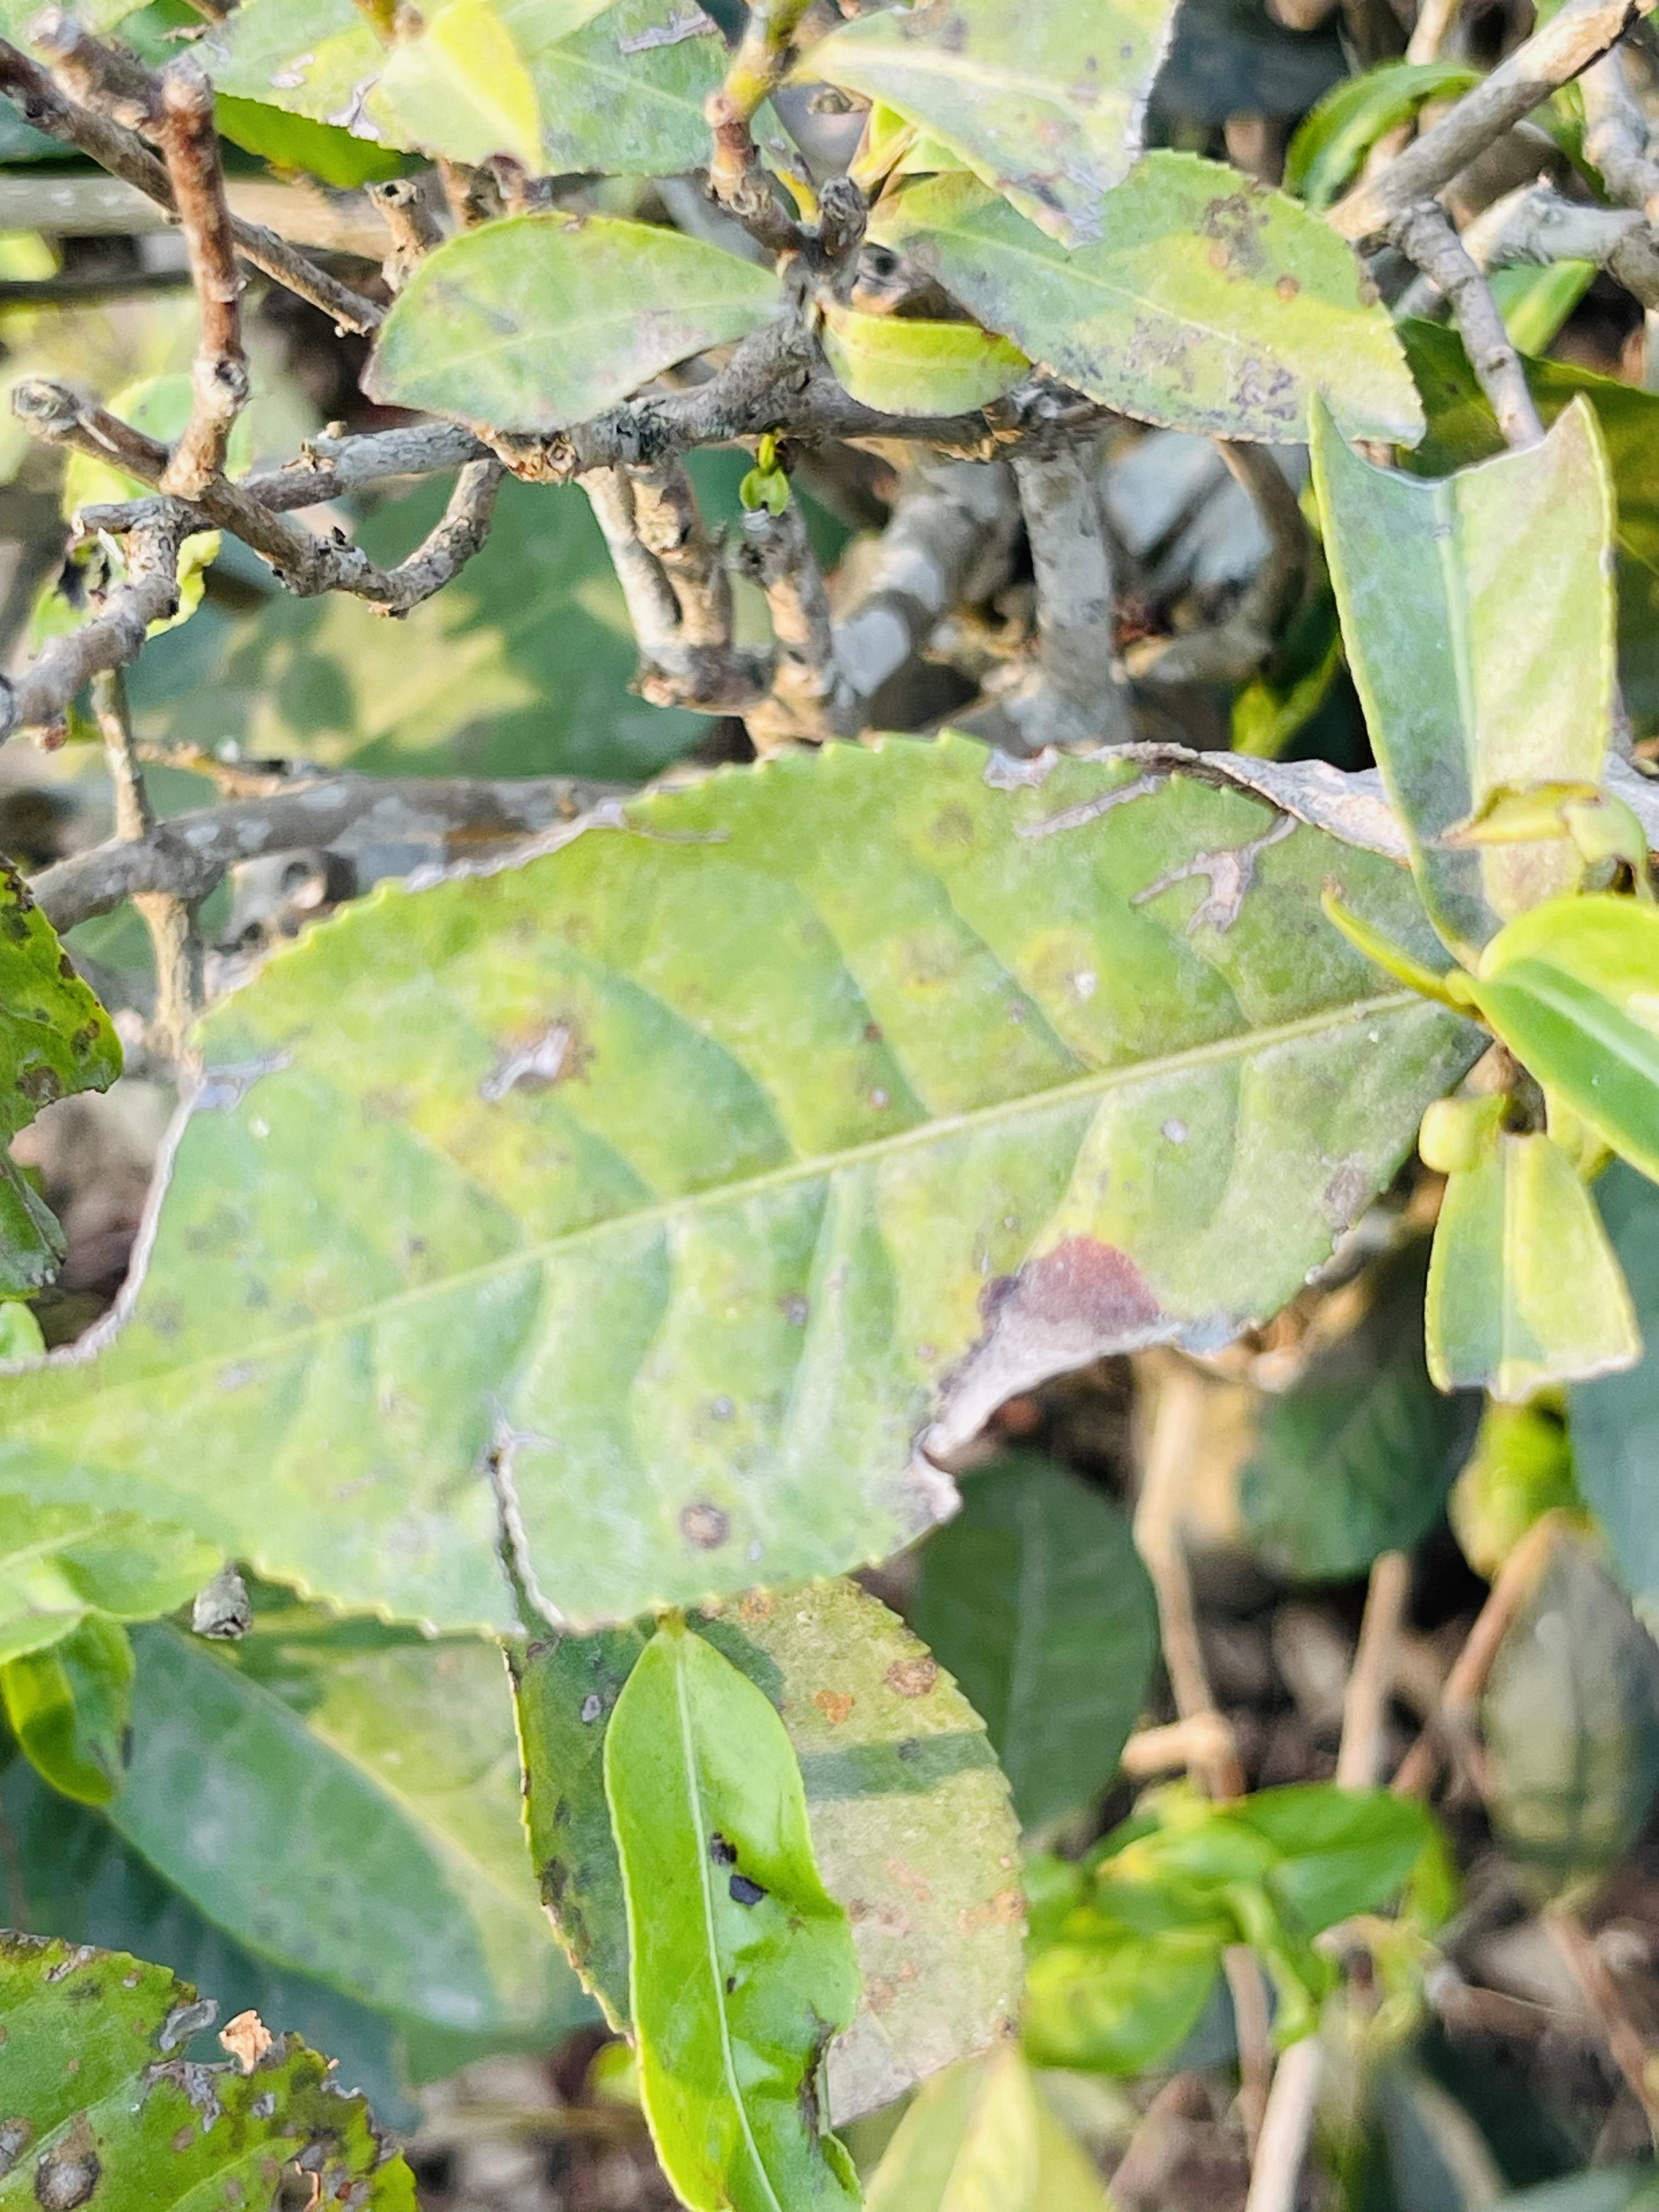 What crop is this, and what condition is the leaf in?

tea, blight
